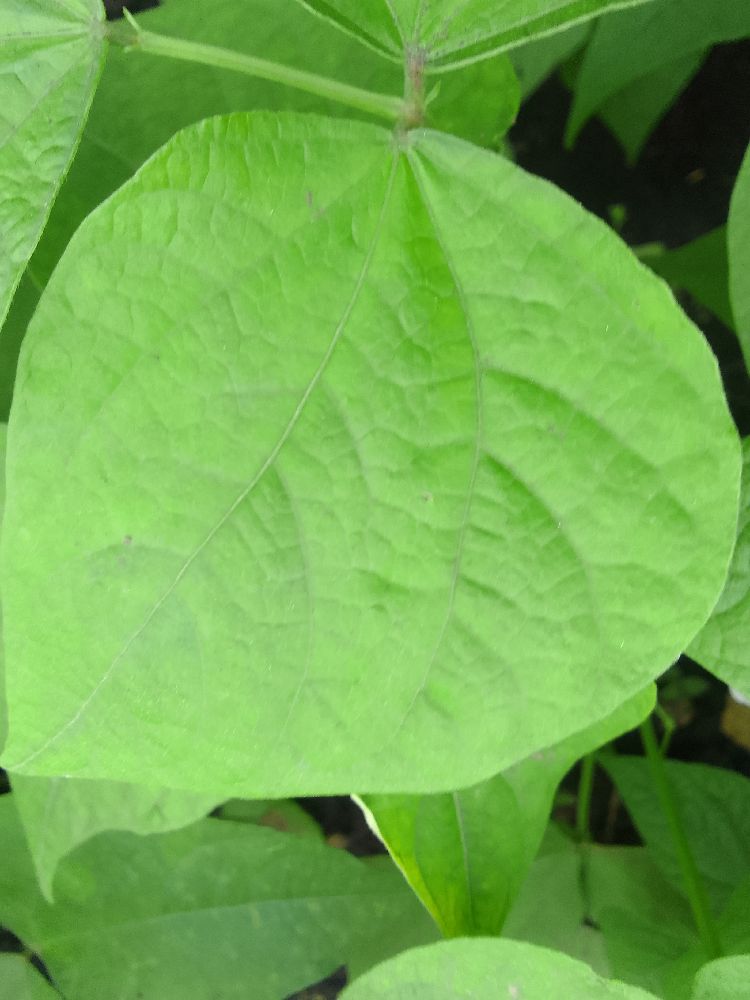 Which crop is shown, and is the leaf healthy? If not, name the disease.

common bean, healthy
